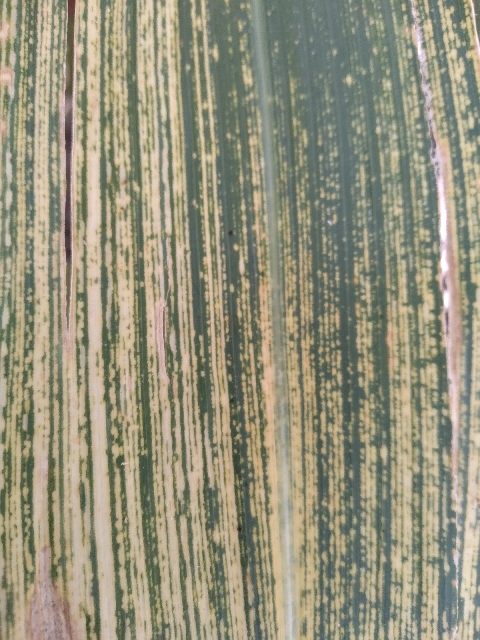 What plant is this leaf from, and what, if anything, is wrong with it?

maize, maize streak virus
